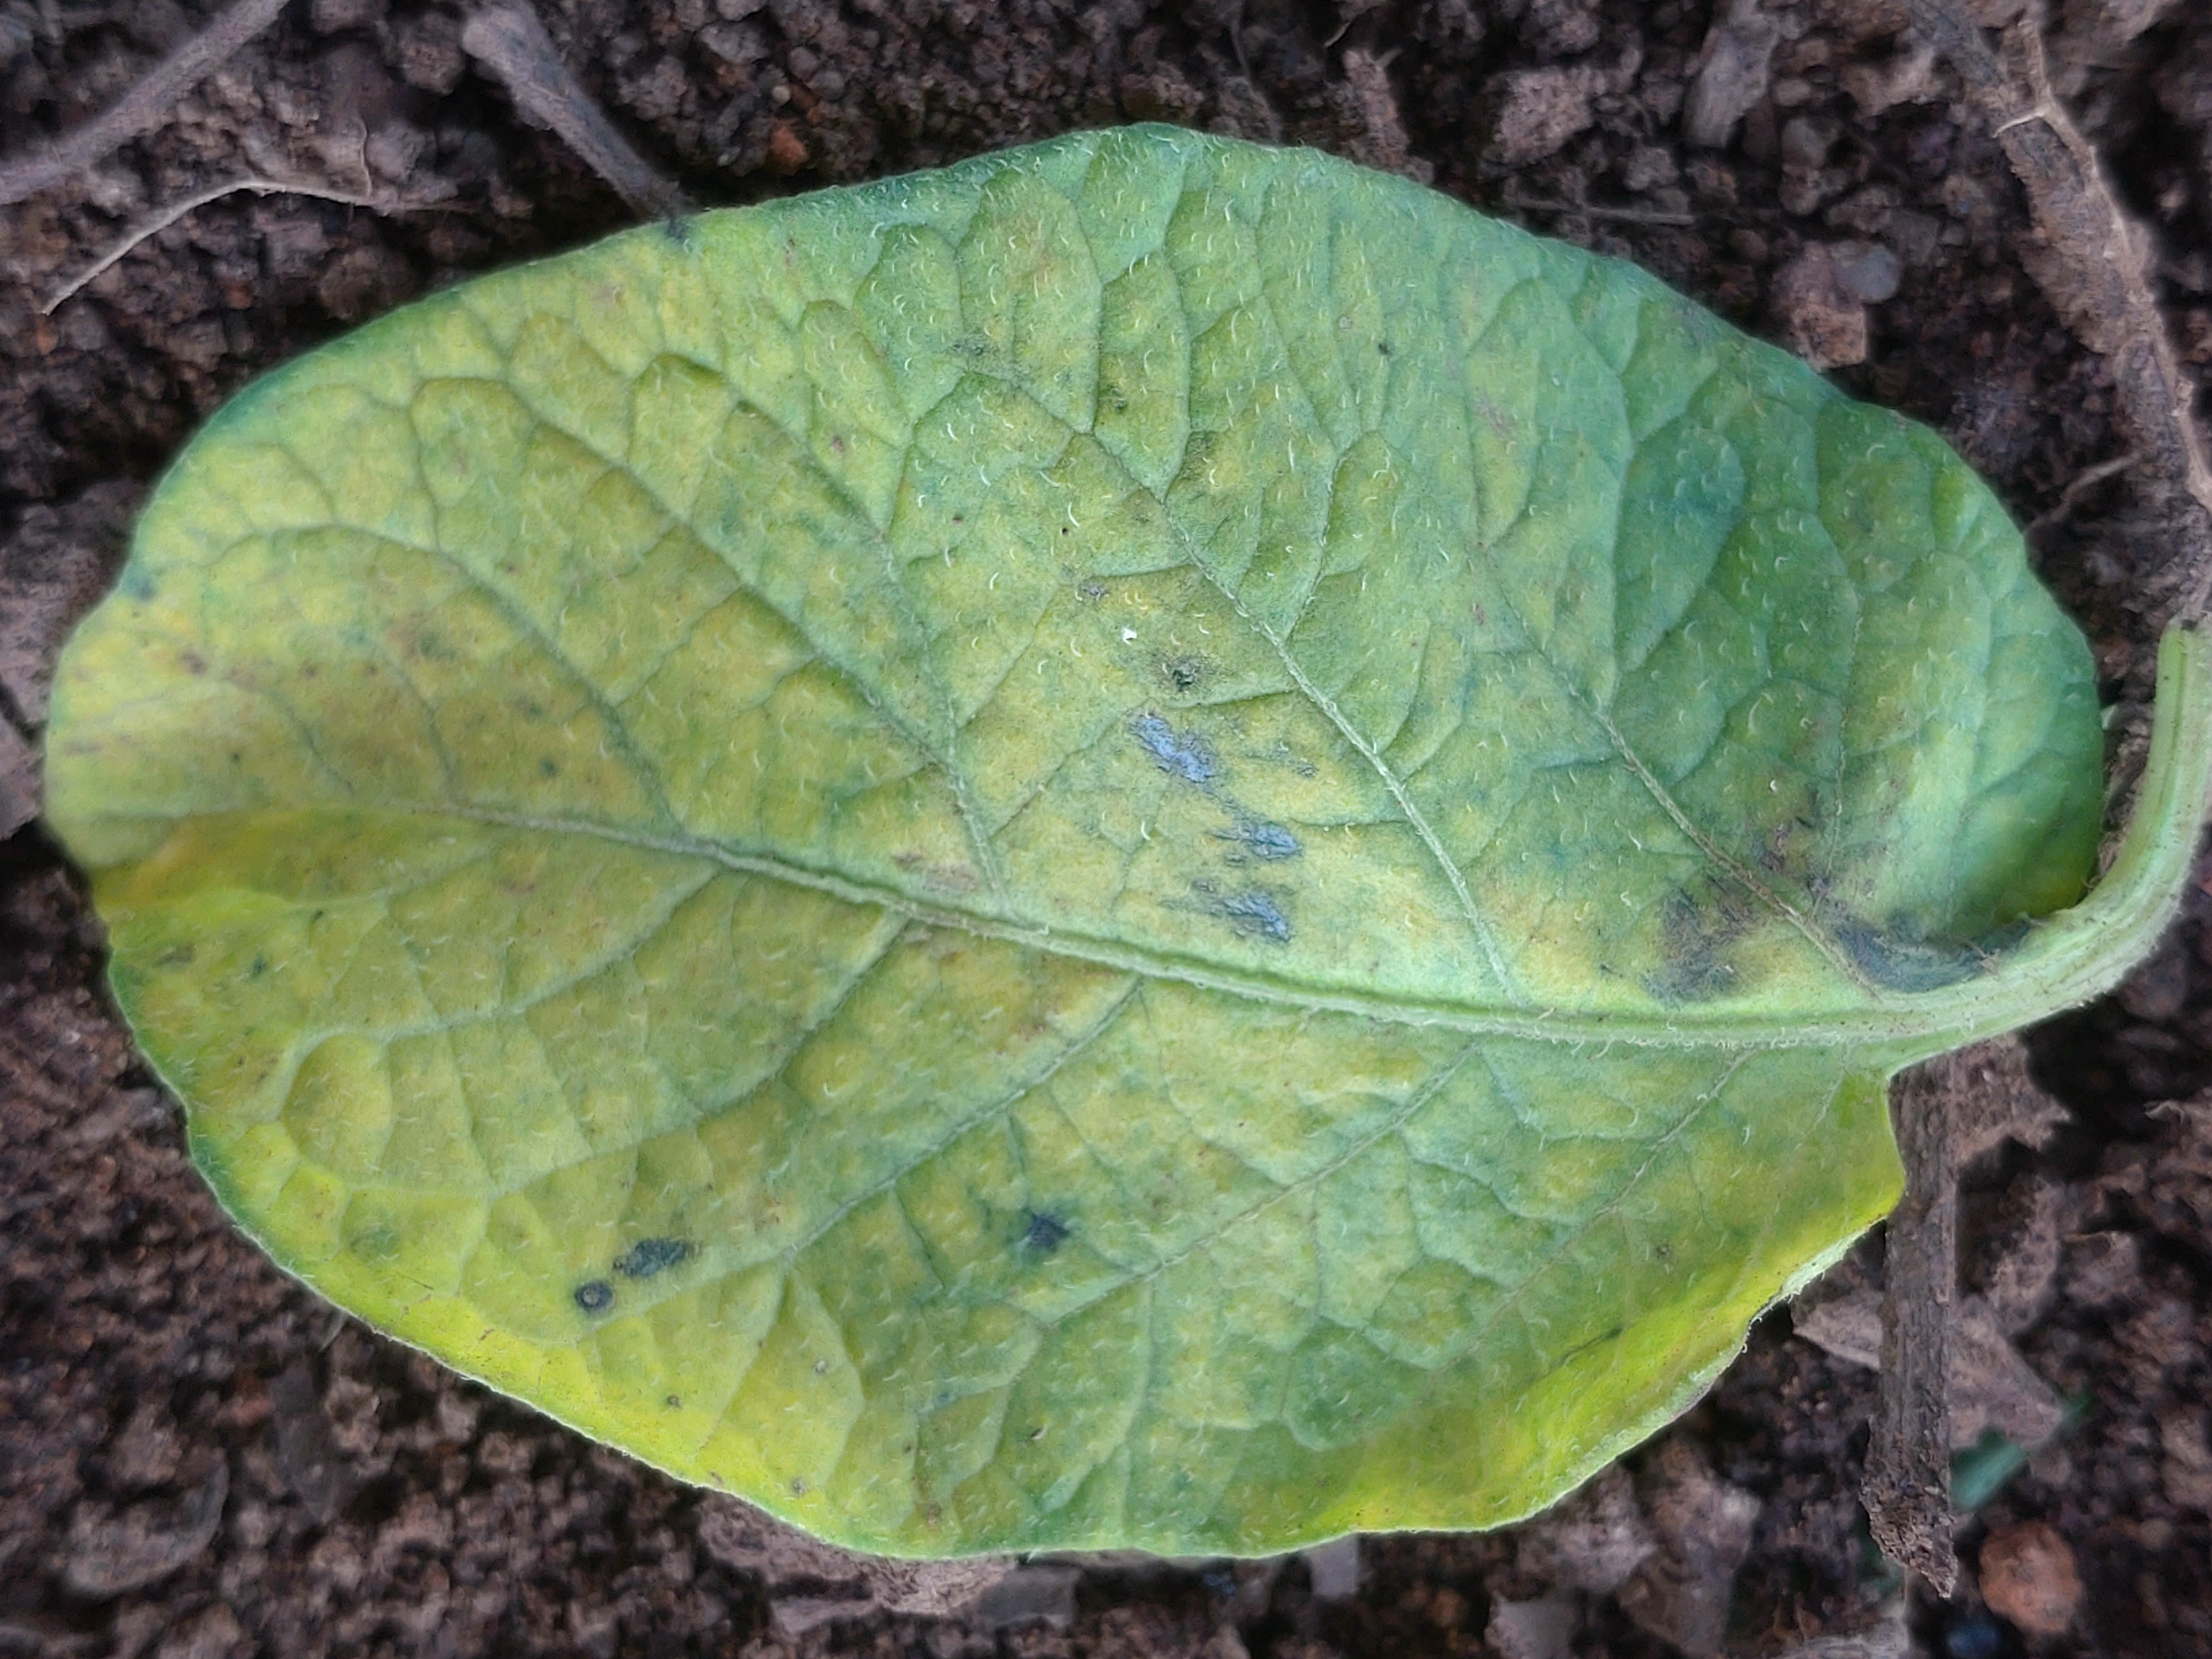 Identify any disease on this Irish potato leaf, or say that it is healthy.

late blight
